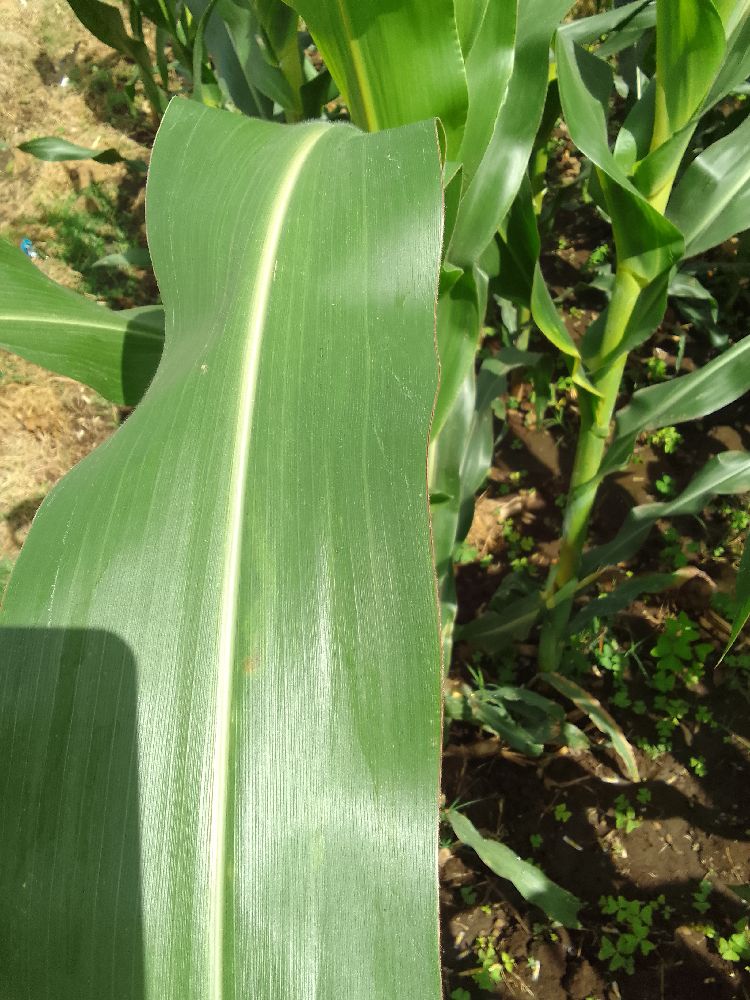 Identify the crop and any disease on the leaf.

maize, healthy
